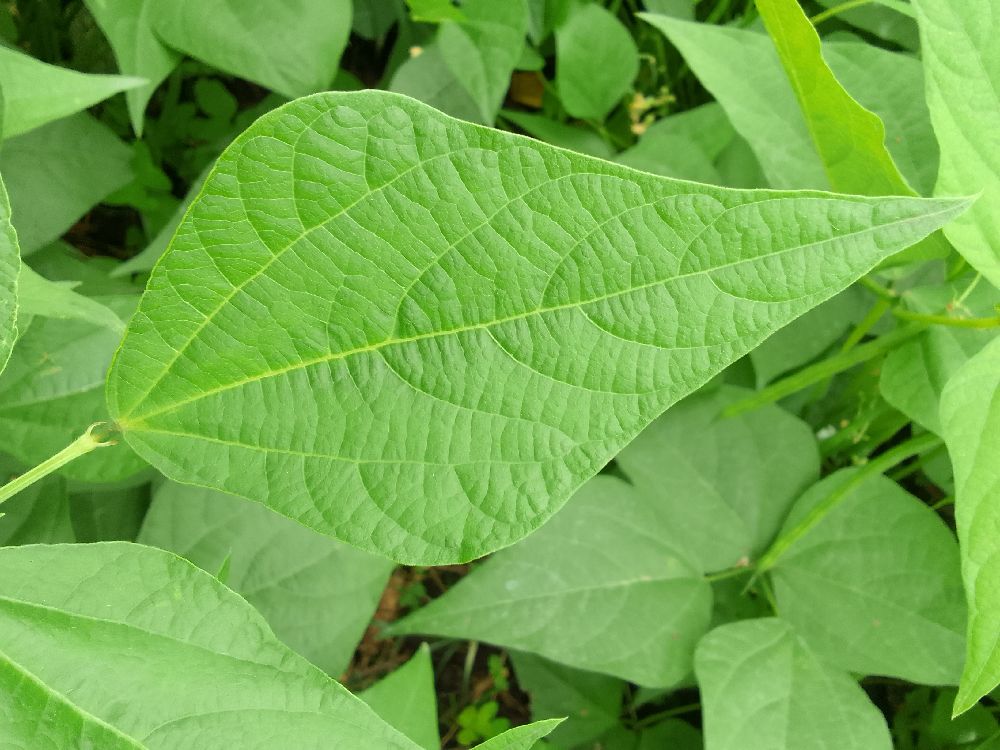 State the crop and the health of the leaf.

common bean, healthy
